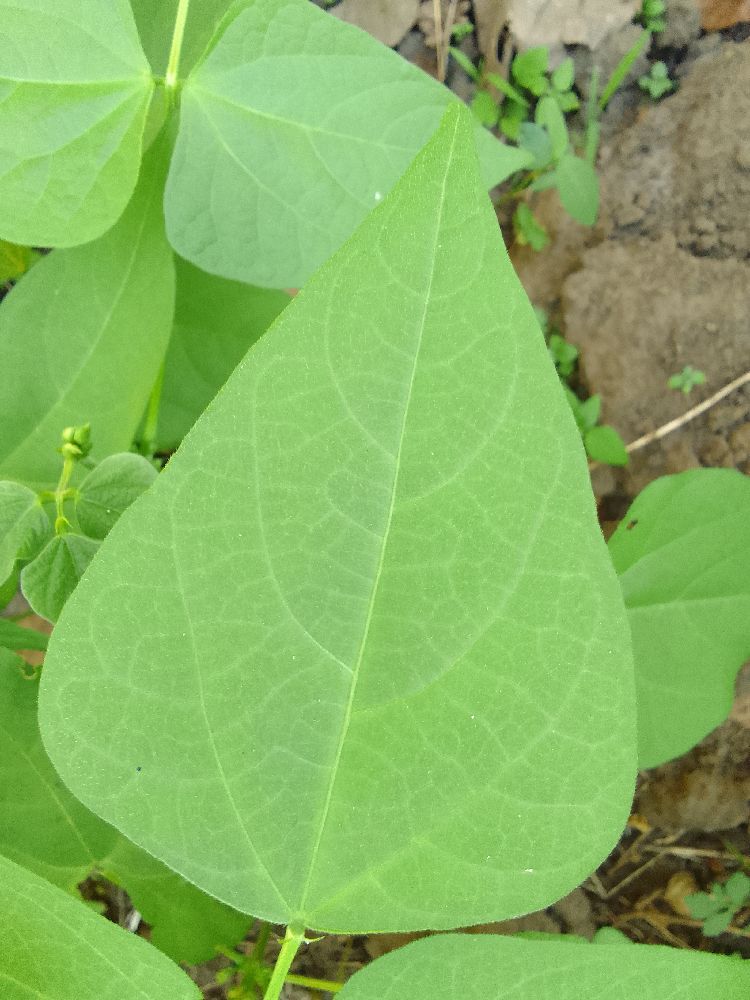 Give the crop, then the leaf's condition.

common bean, healthy
